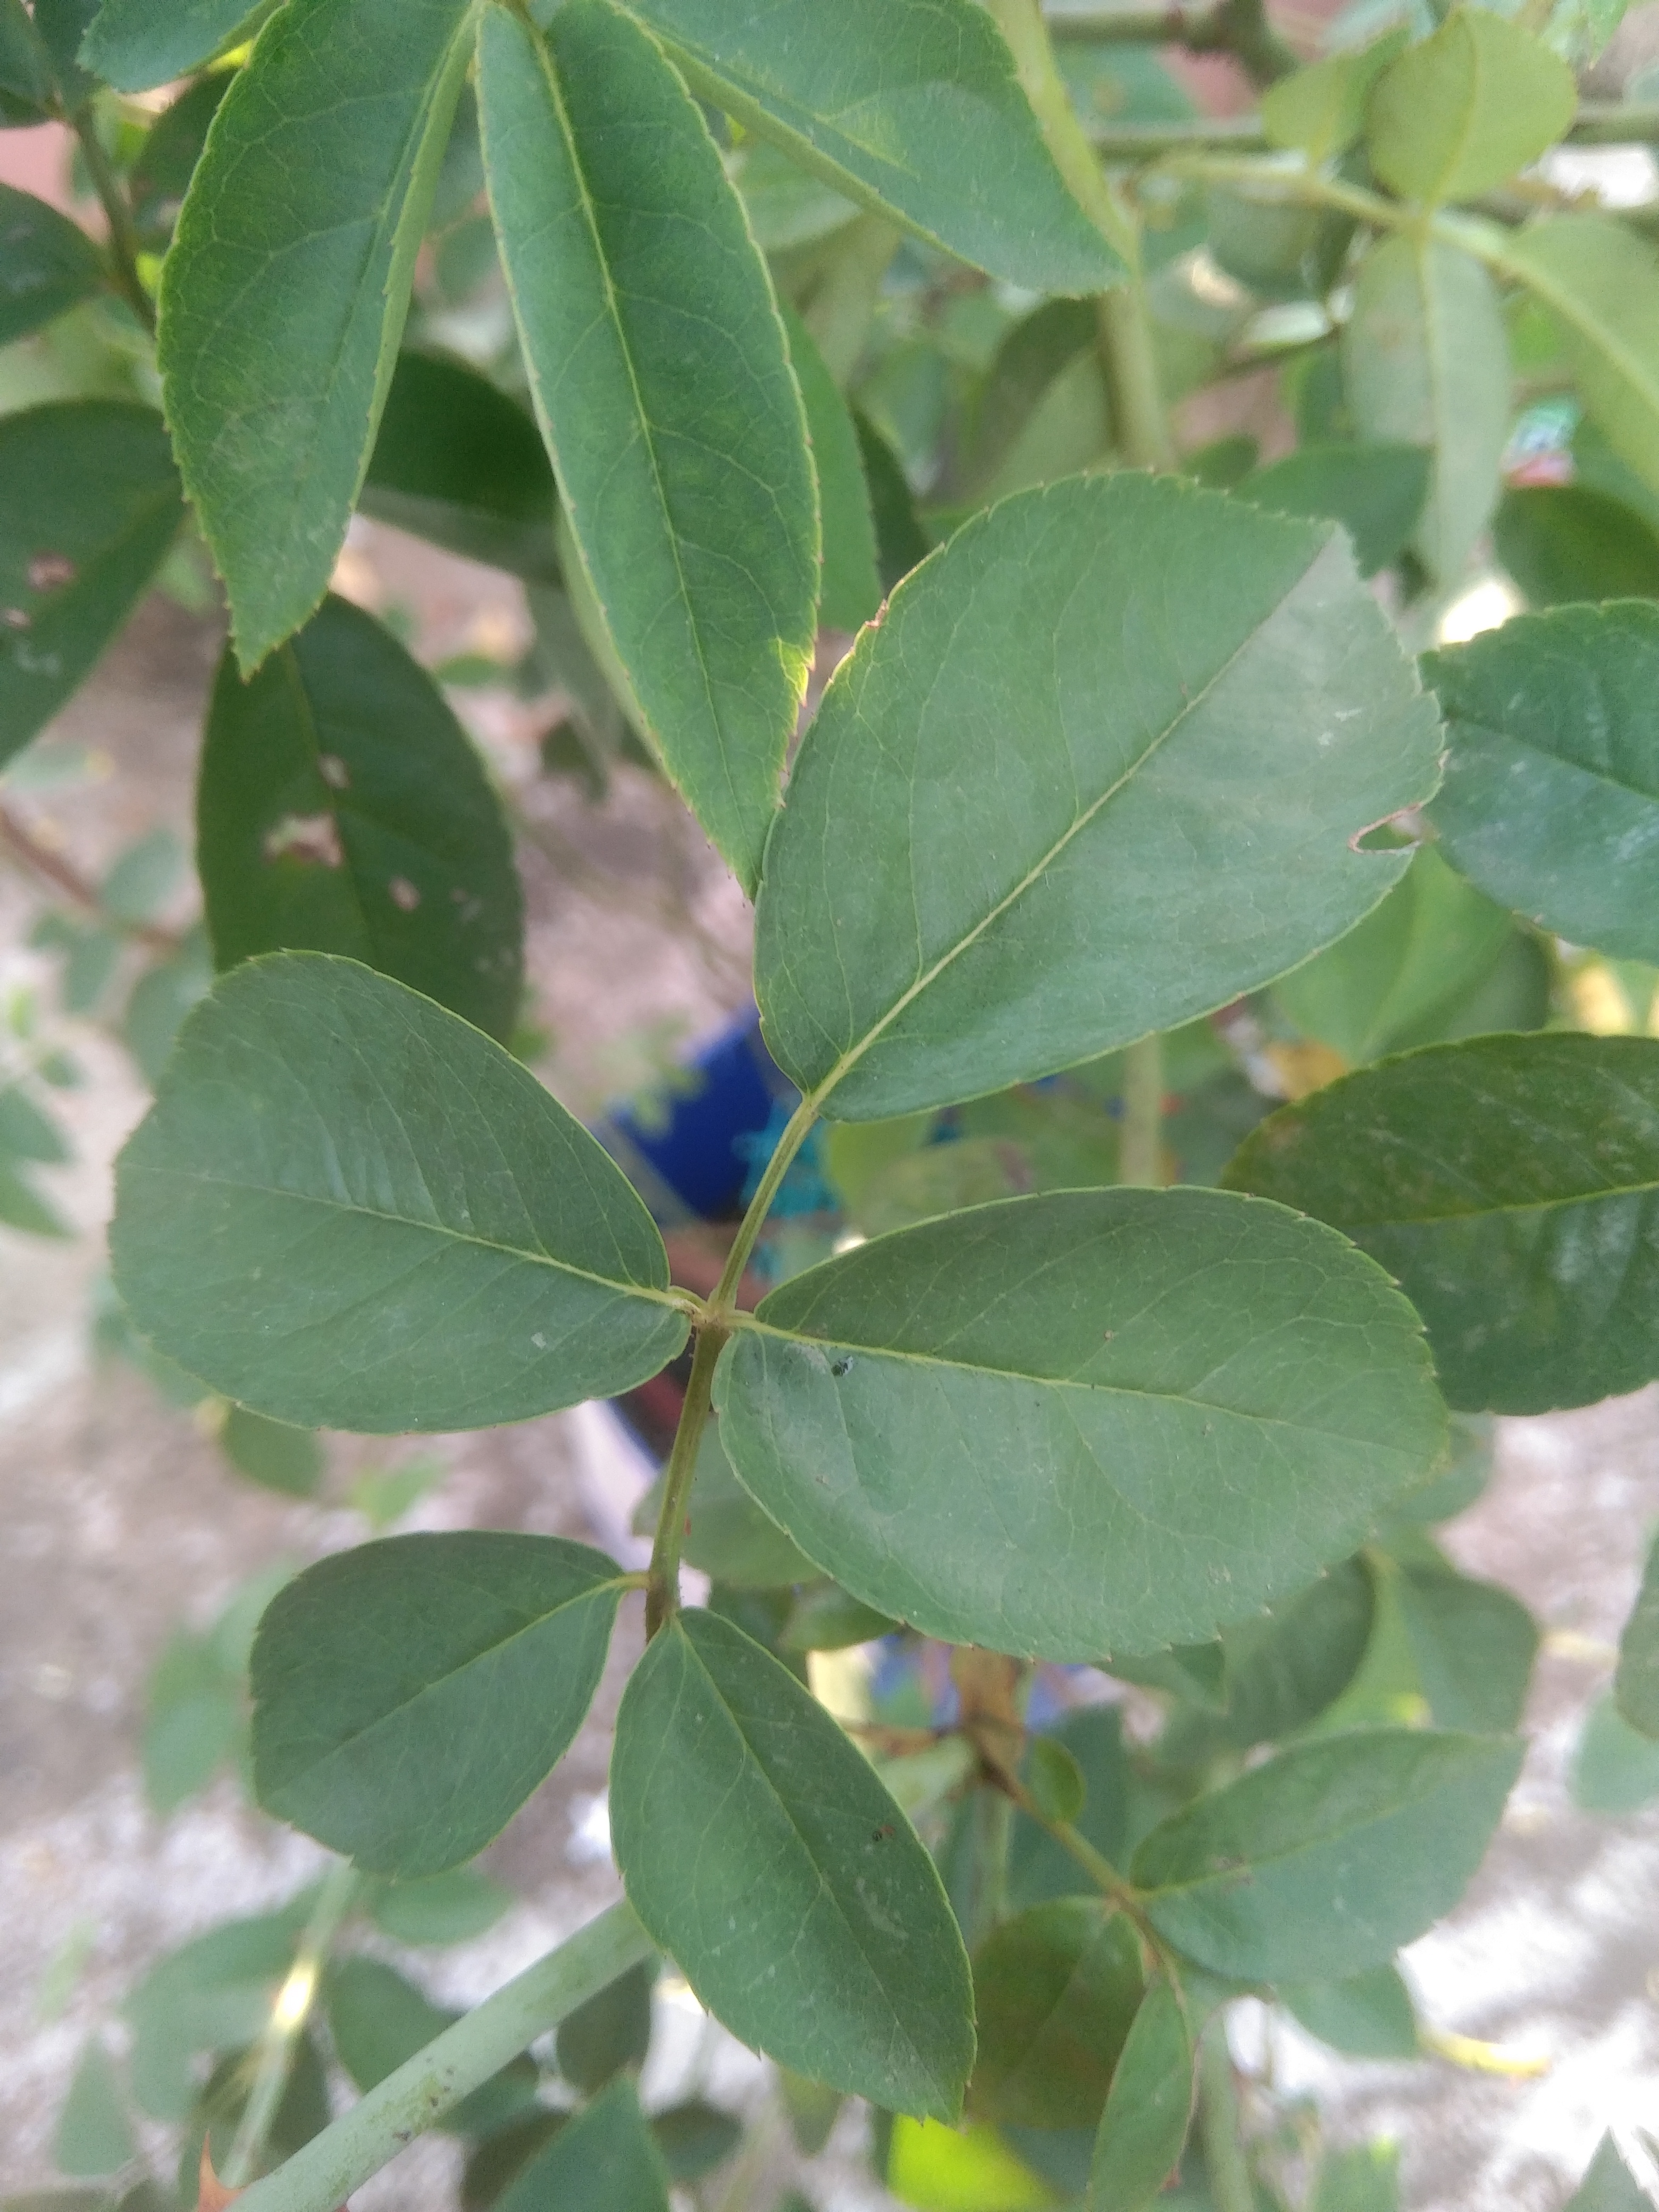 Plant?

rose
